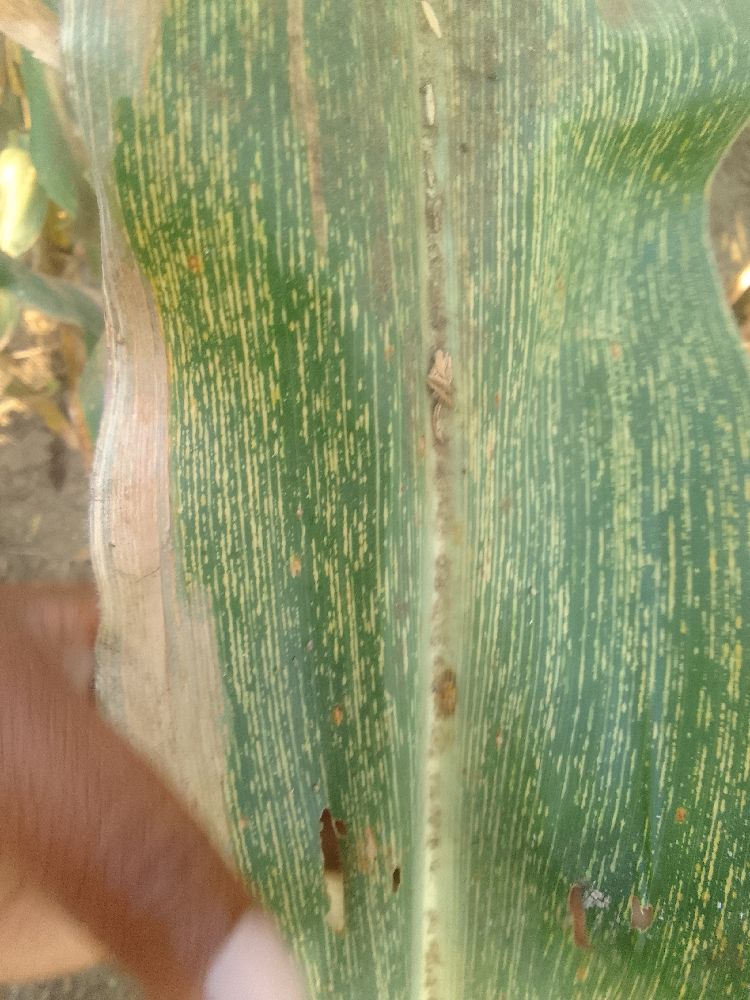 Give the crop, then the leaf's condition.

maize, maize streak virus
